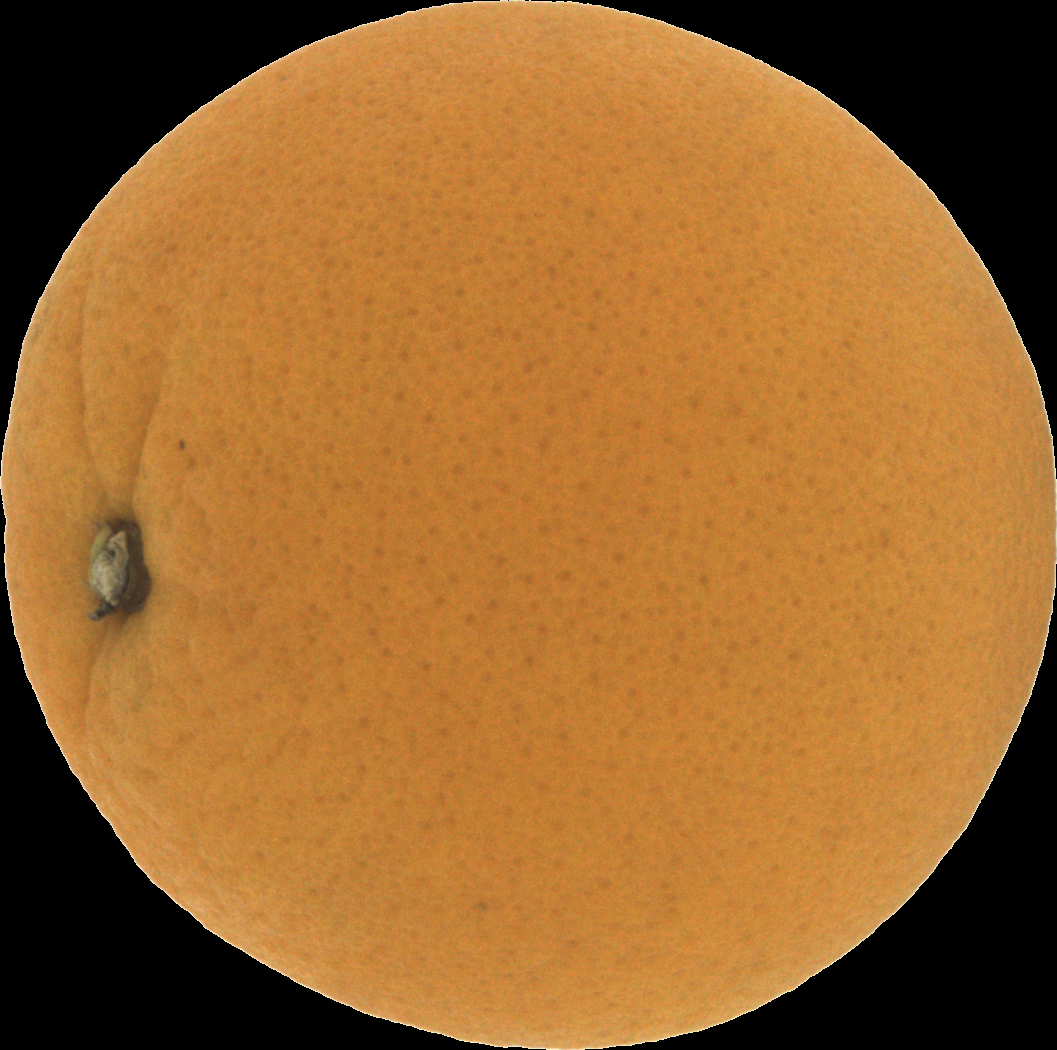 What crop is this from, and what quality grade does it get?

orange, good
